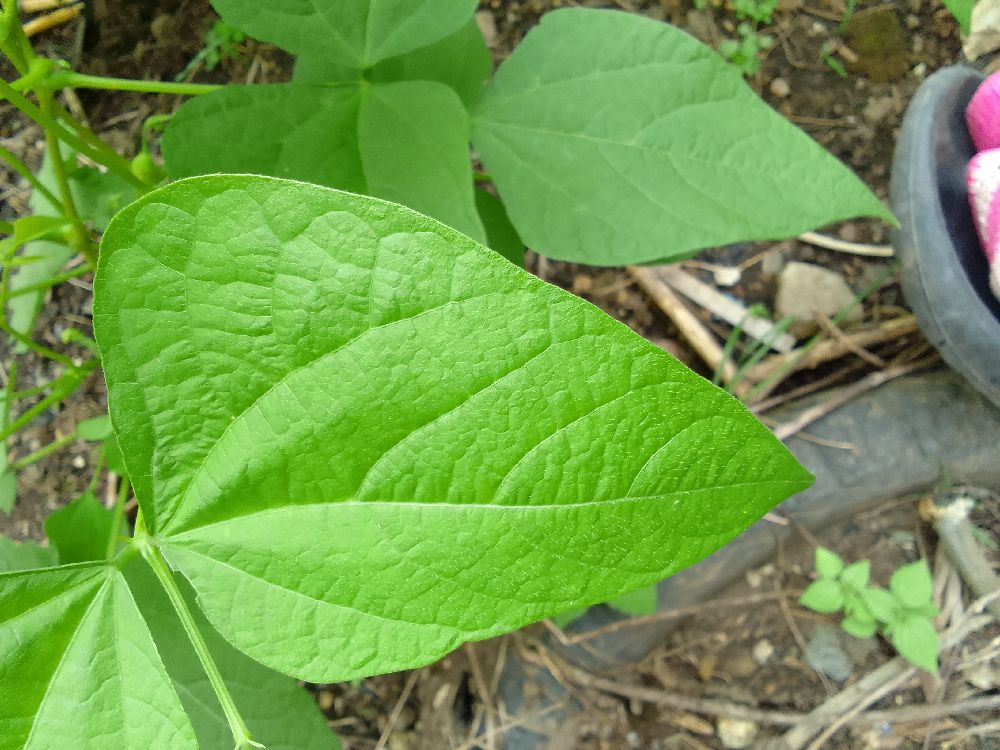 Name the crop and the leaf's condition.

common bean, healthy
